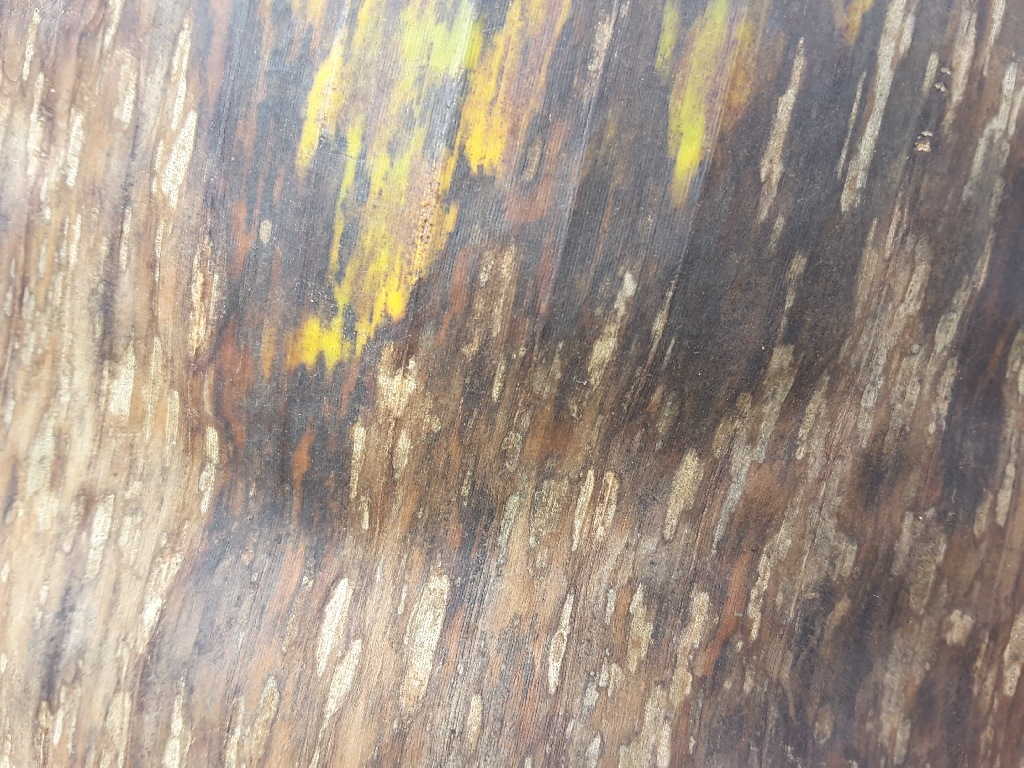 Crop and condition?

banana, black sigatoka
